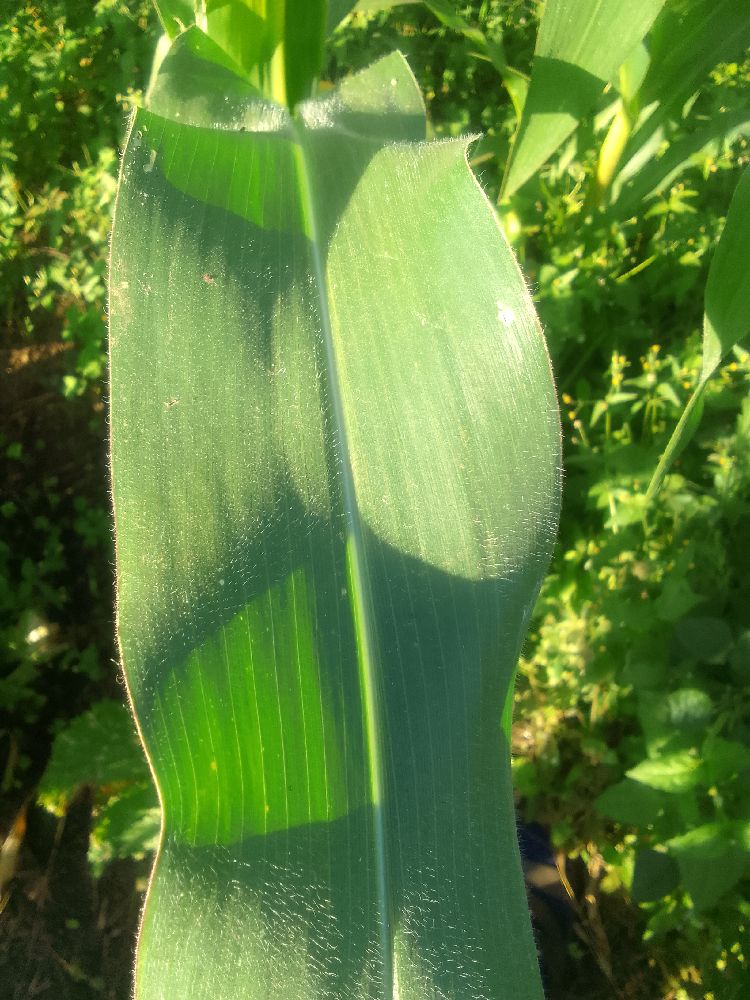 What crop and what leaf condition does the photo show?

maize, healthy
